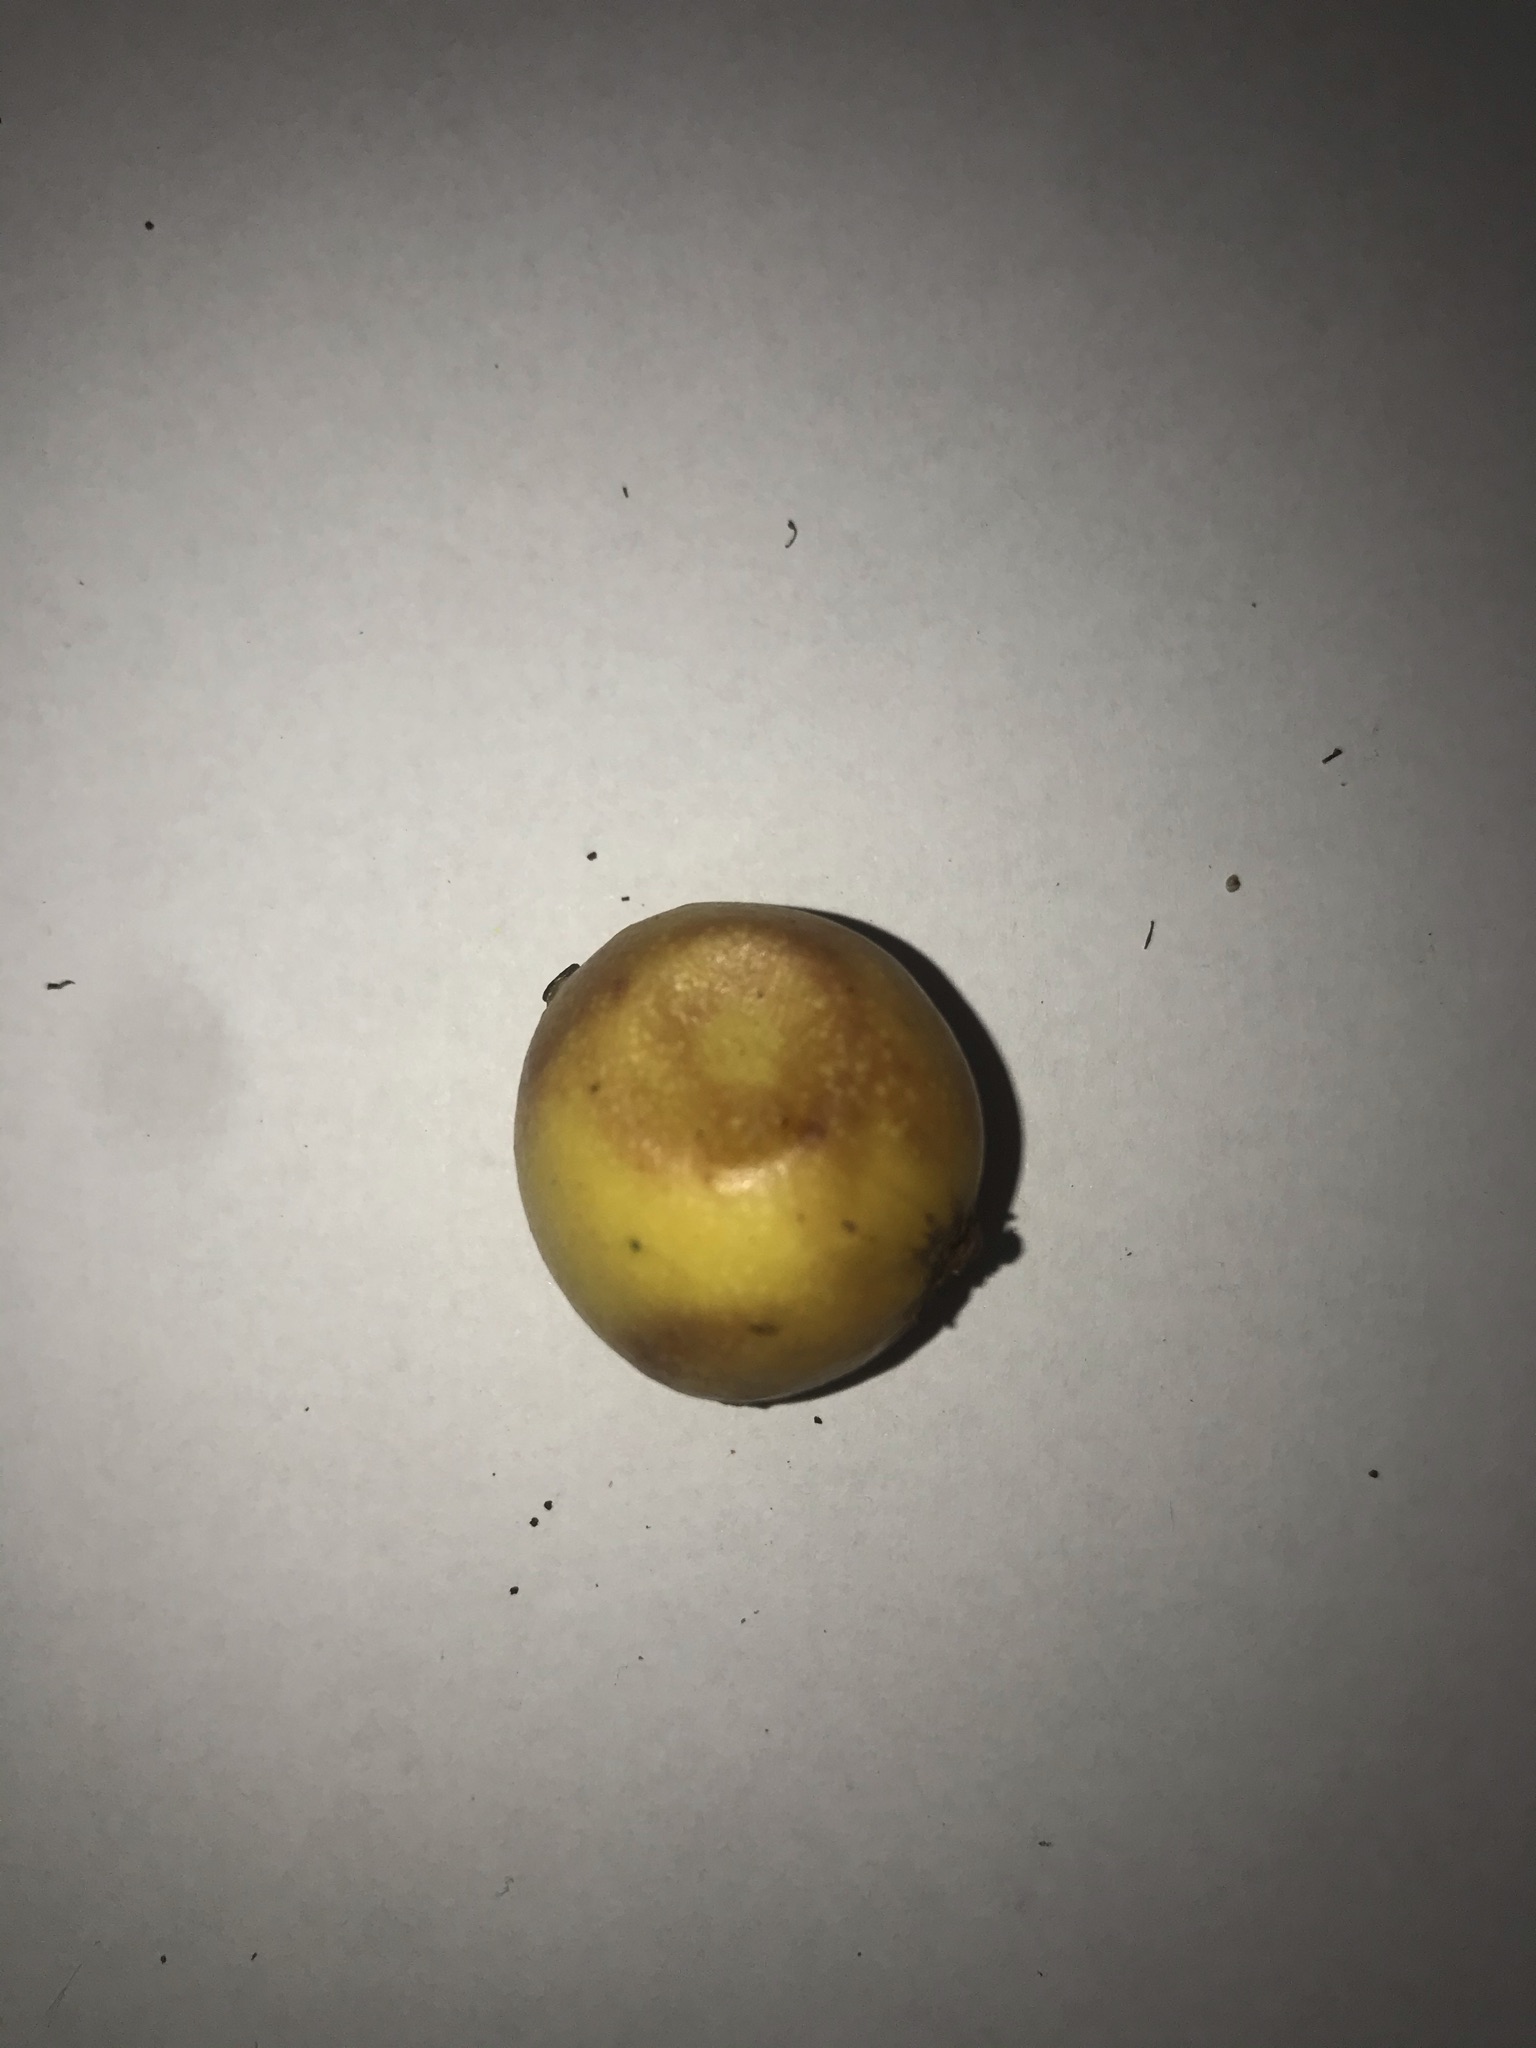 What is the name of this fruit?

abiu
